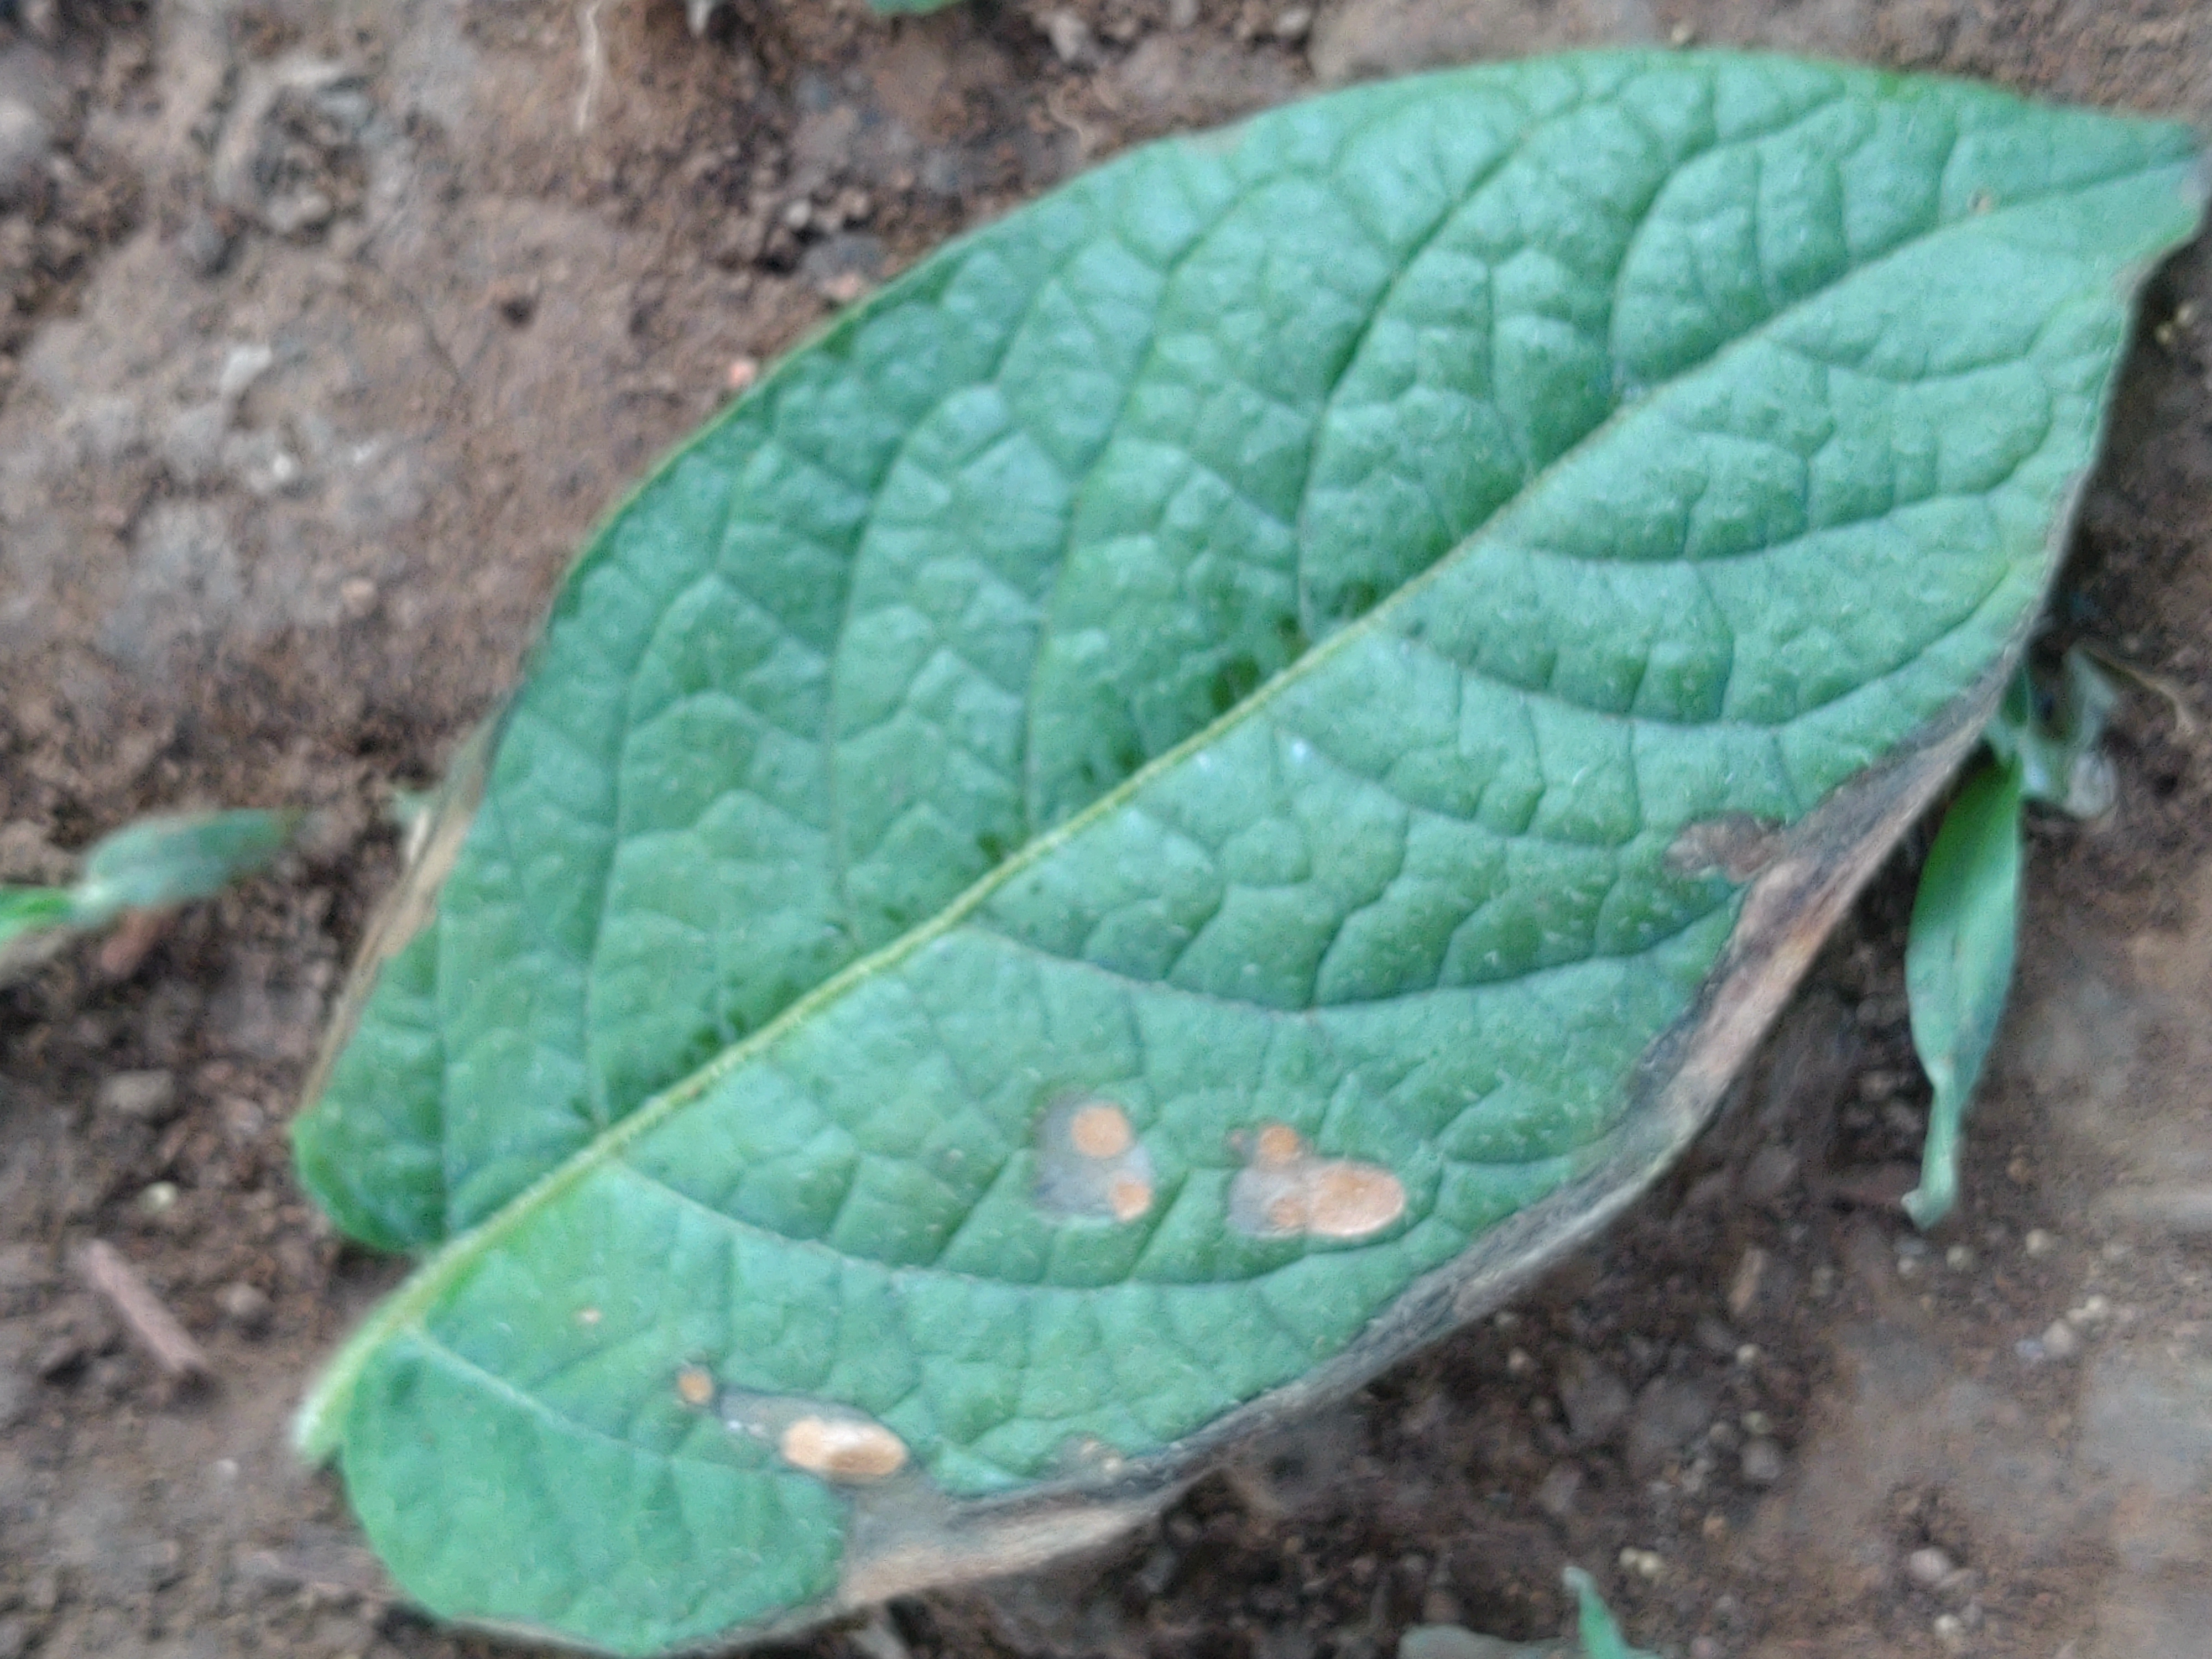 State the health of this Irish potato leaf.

early blight
